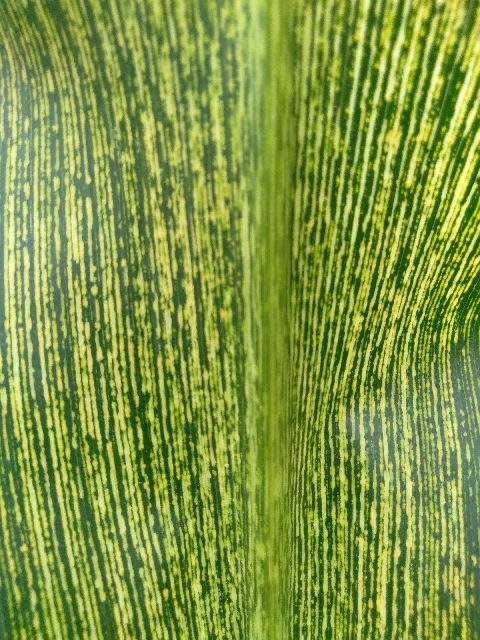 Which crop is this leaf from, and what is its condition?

maize, maize streak virus
